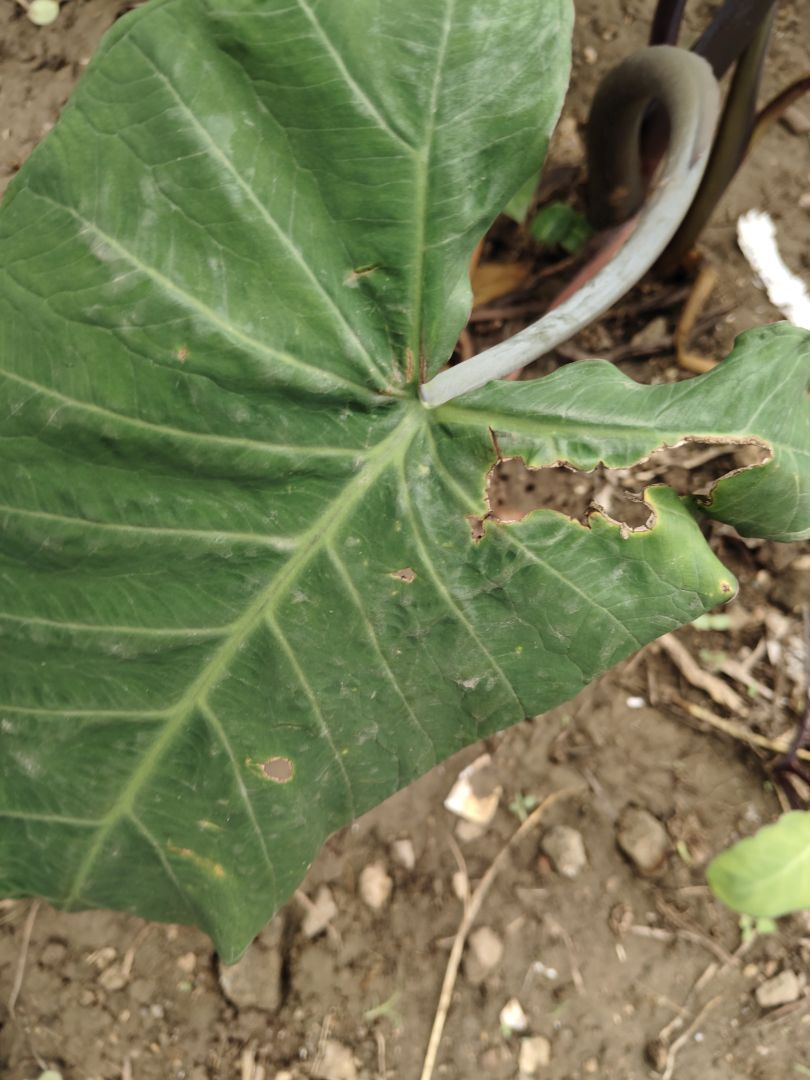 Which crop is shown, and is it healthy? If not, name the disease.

taro, leaf blight
